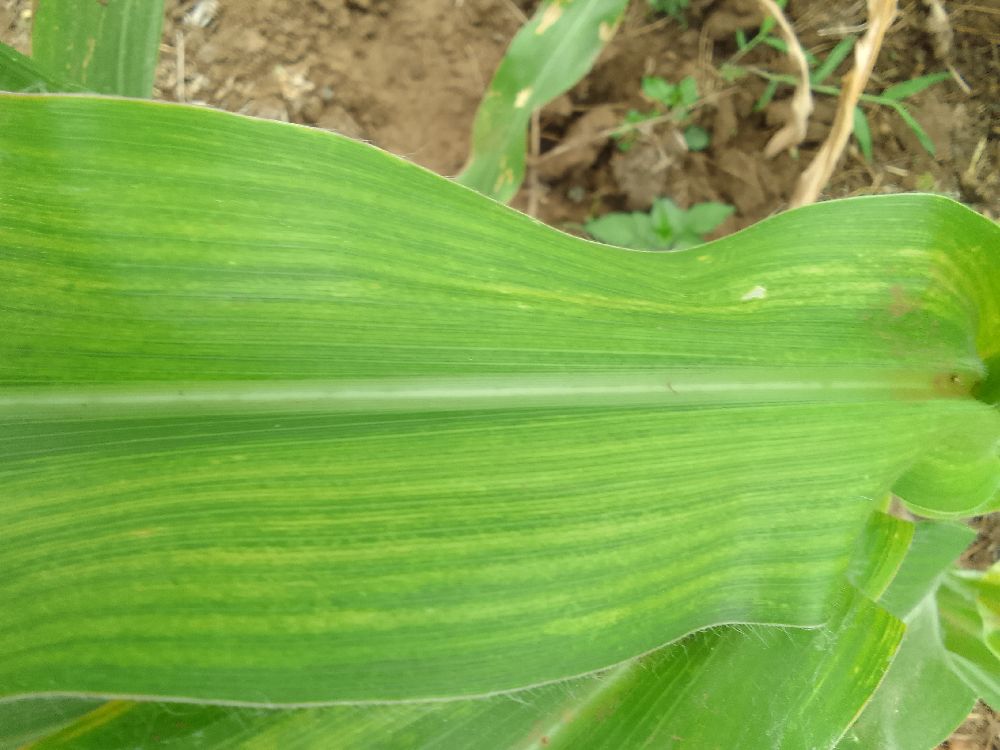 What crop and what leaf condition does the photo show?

maize, maize lethal necrosis
